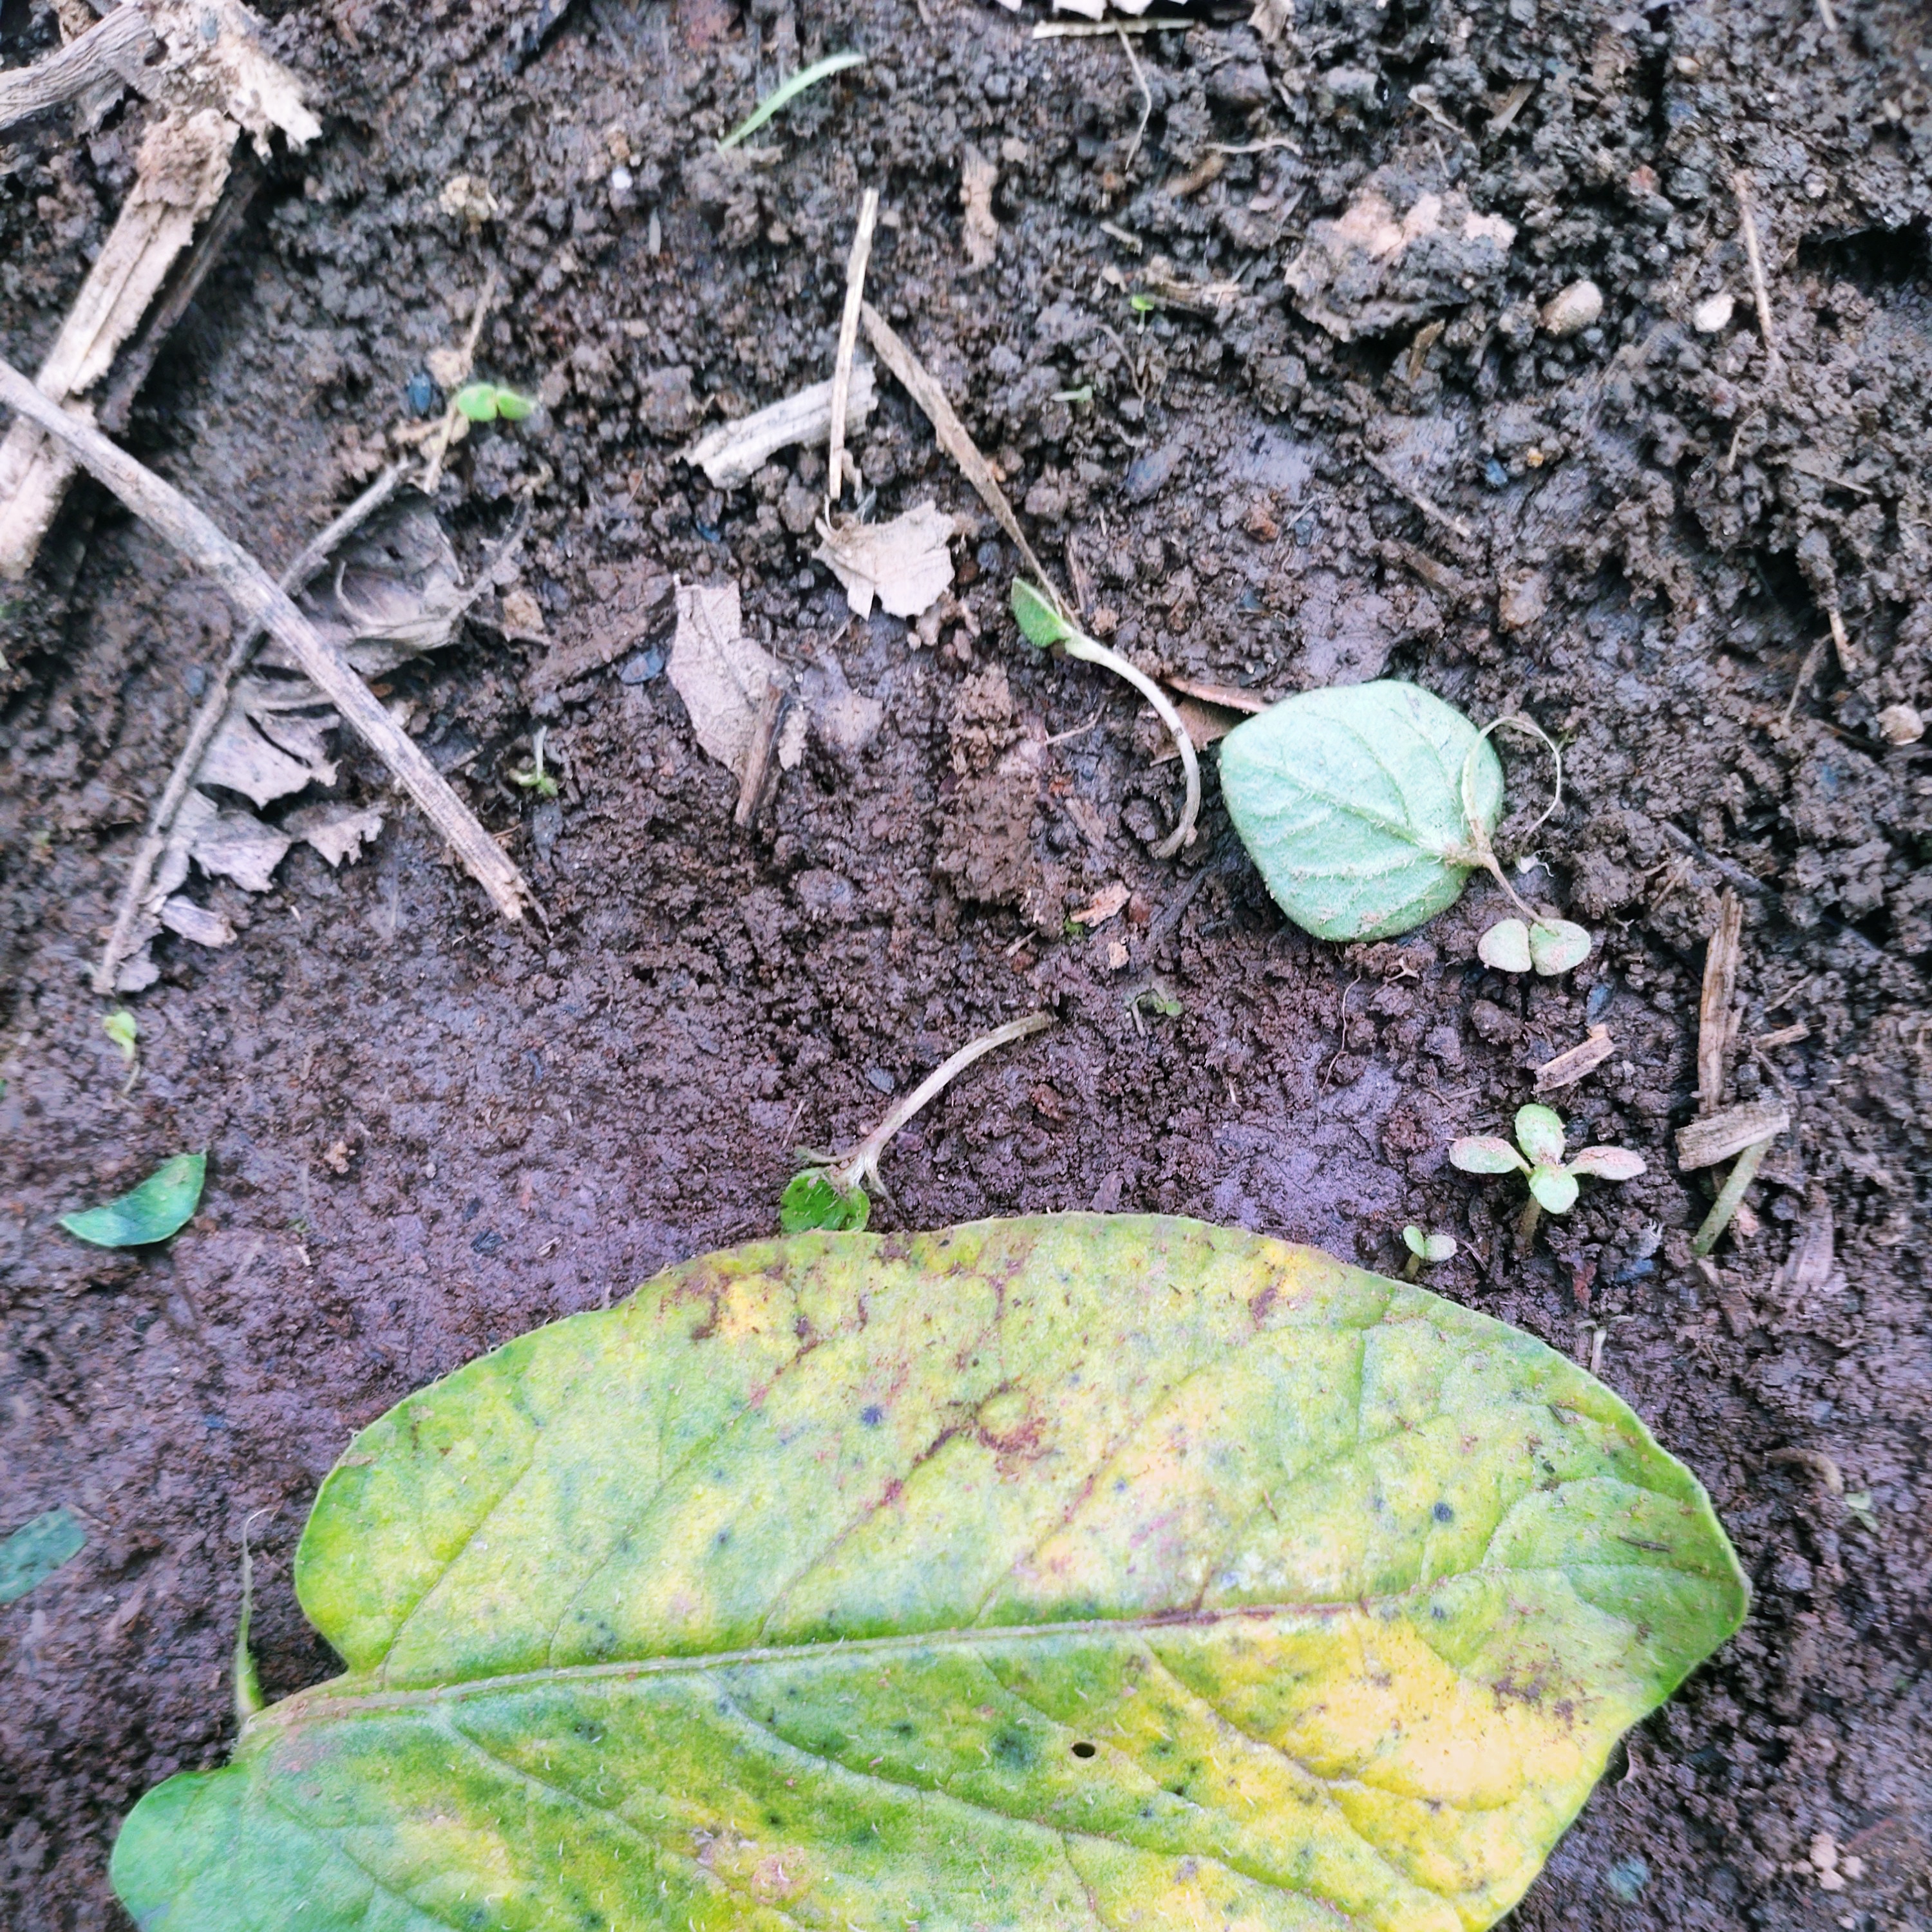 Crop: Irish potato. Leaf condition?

late blight
